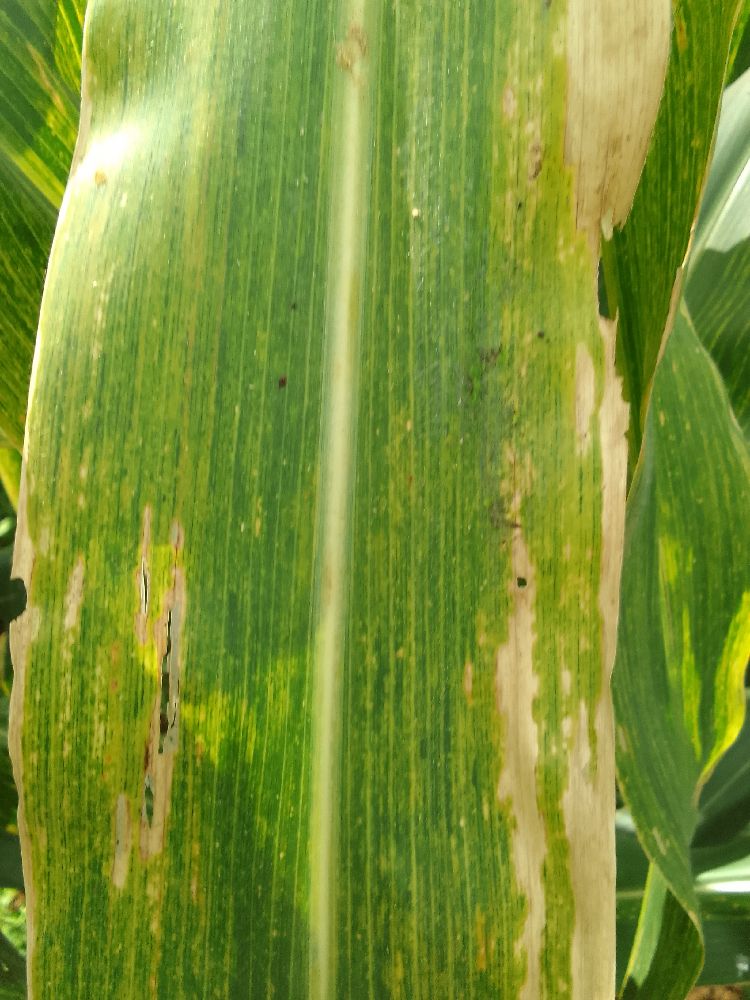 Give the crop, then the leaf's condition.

maize, maize lethal necrosis
